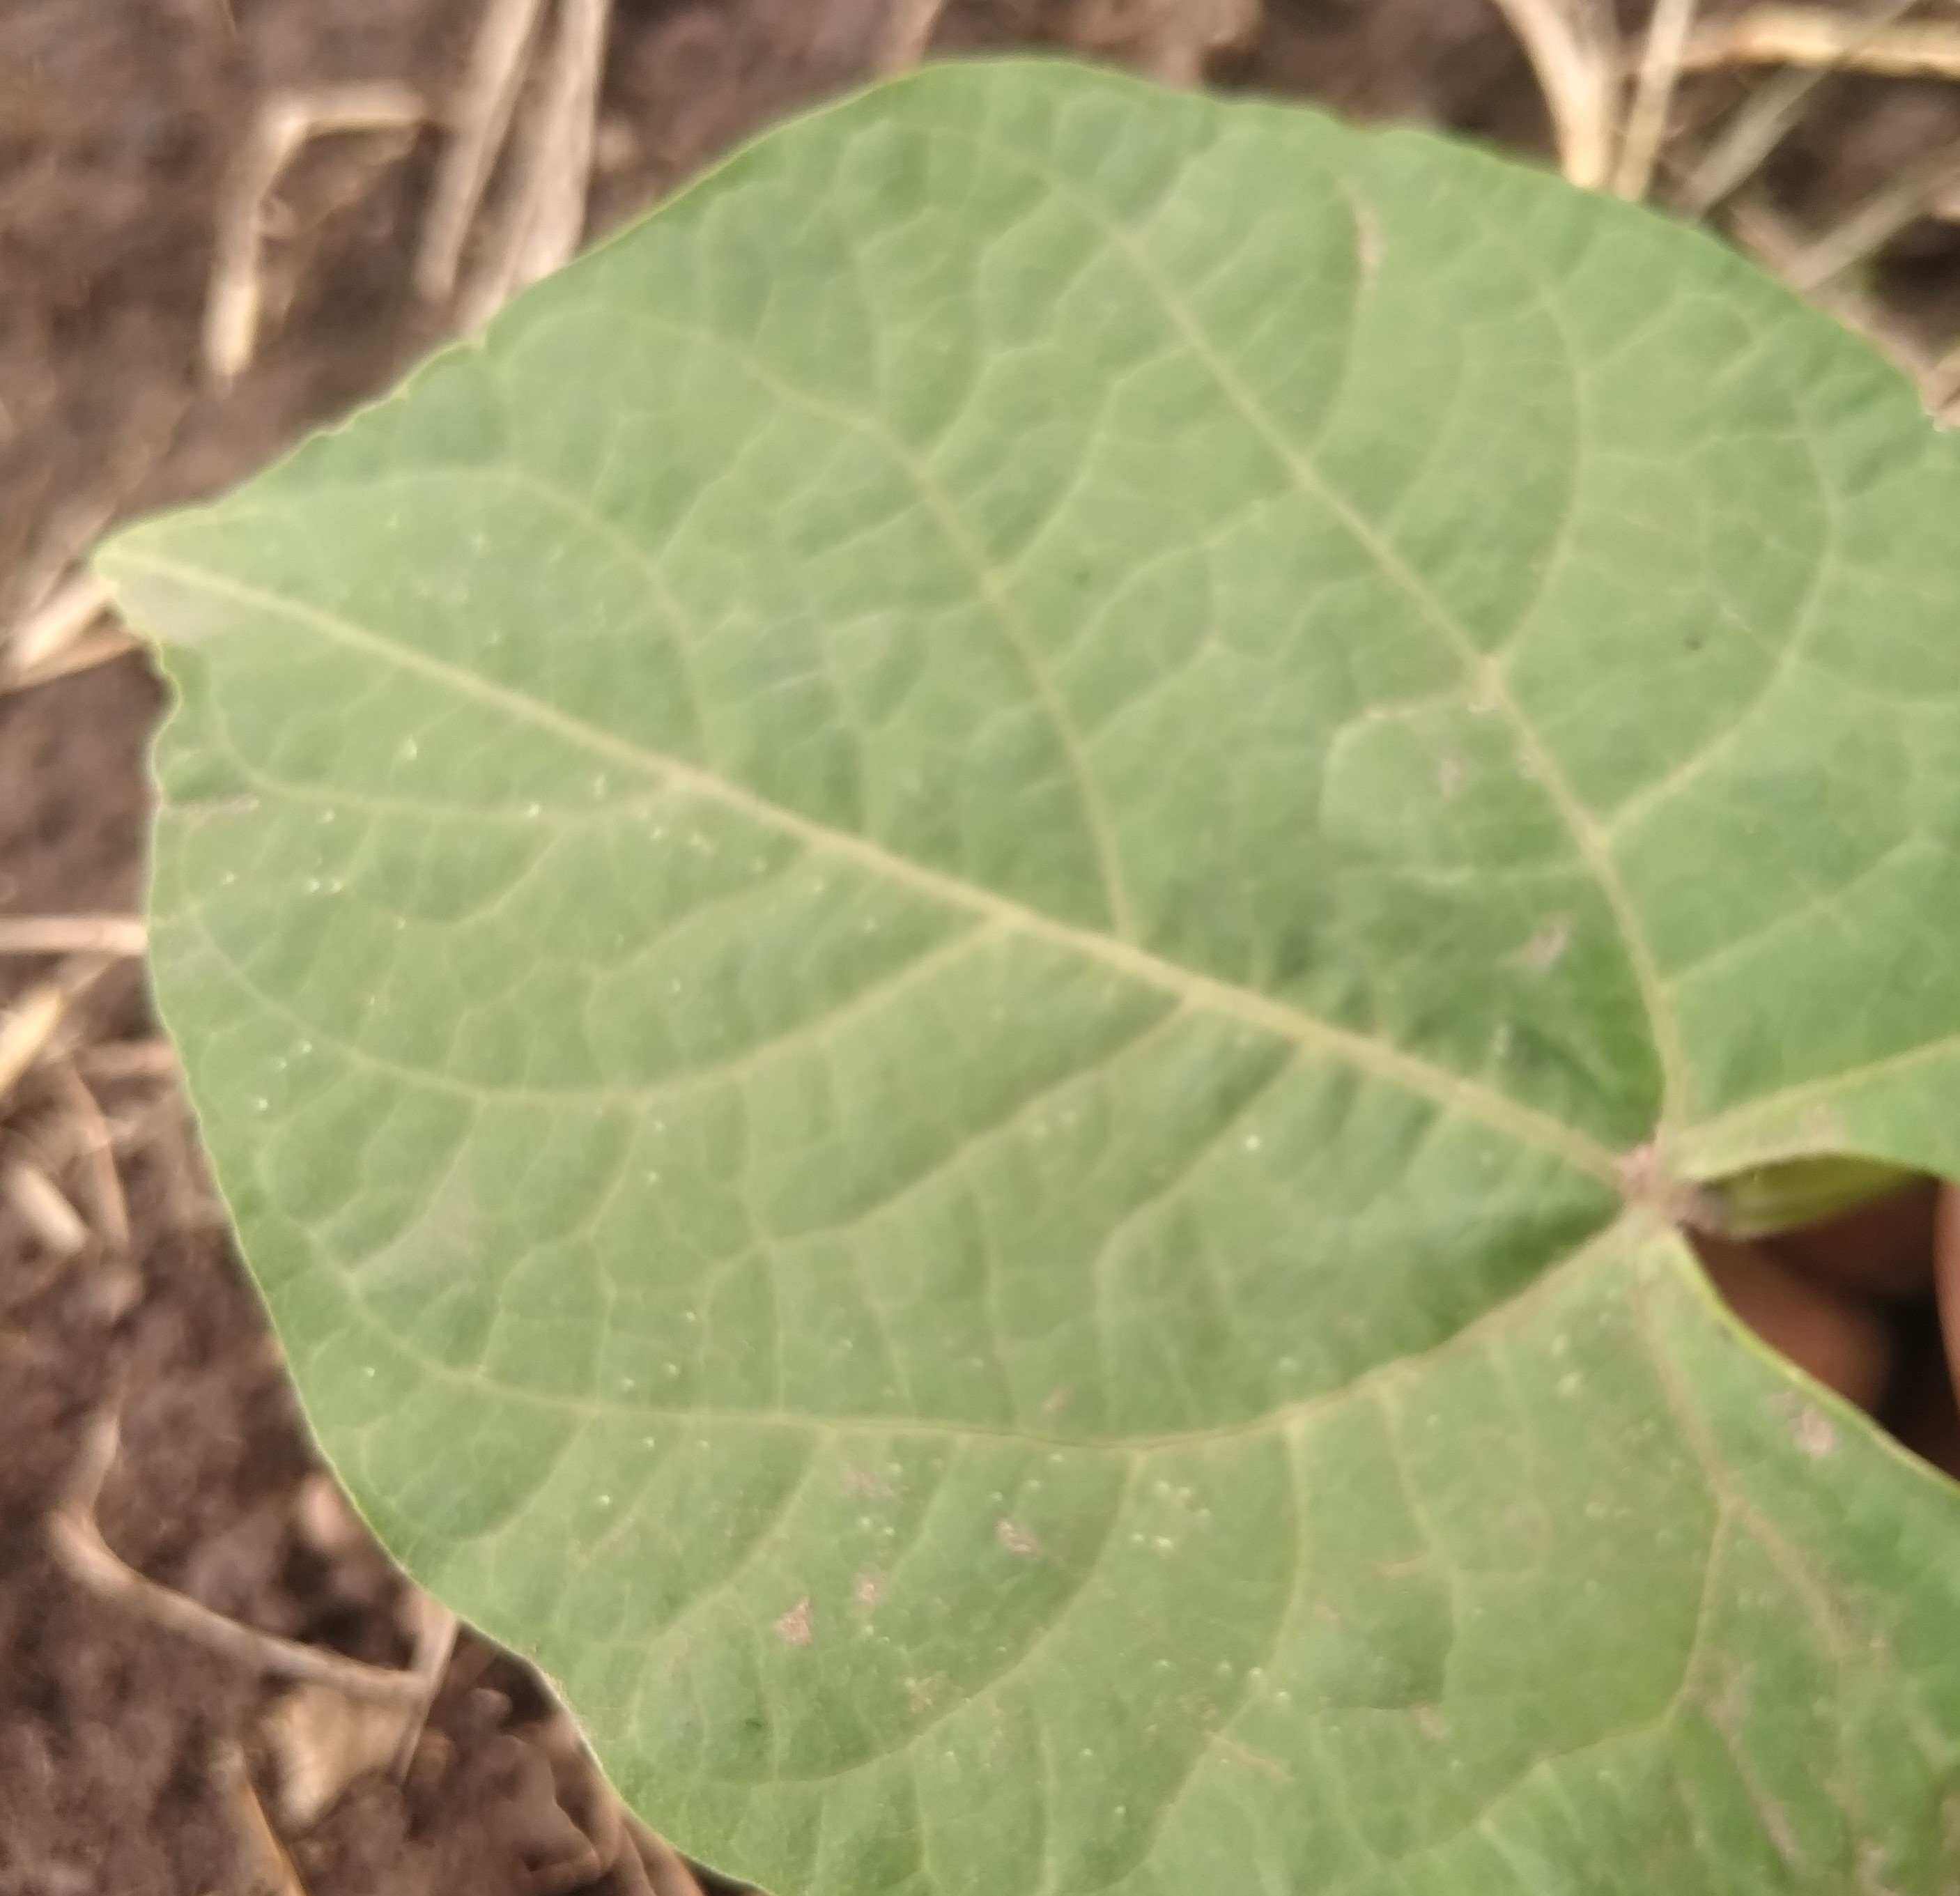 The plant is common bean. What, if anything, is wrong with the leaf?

healthy
